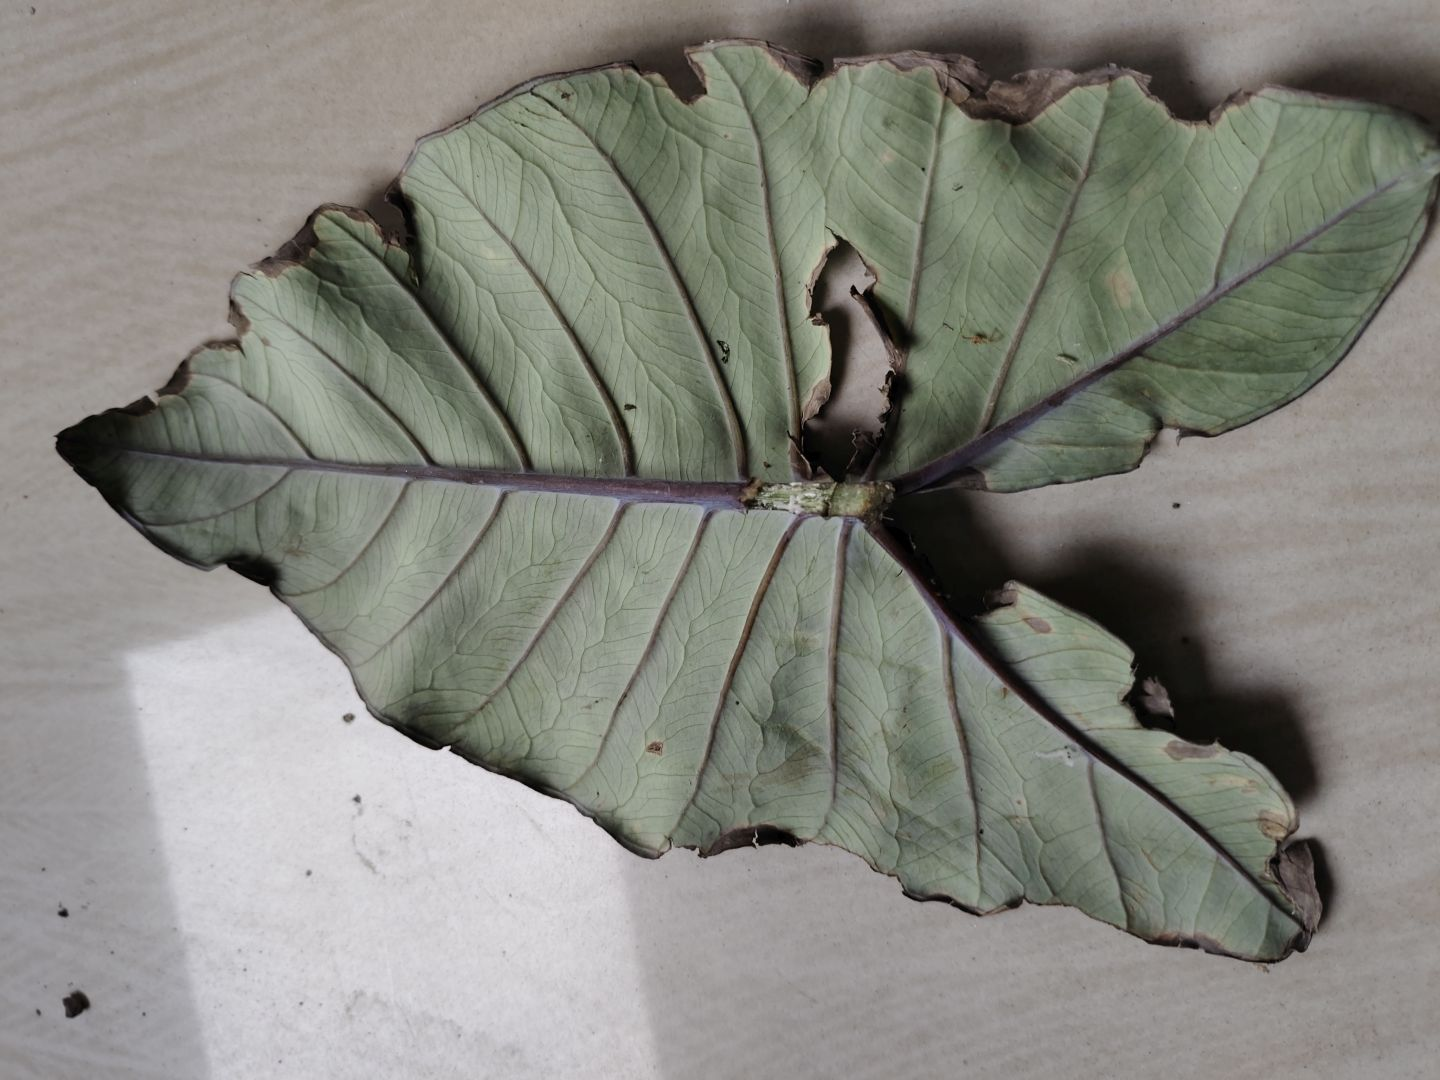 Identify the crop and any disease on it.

taro, leaf blight
